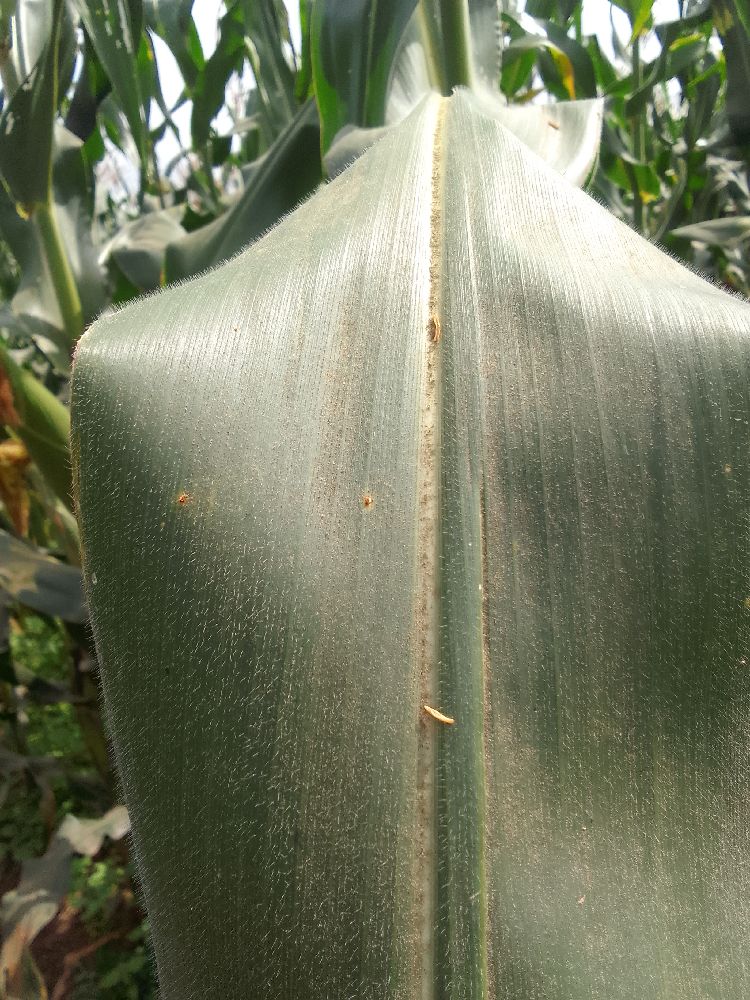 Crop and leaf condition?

maize, healthy
